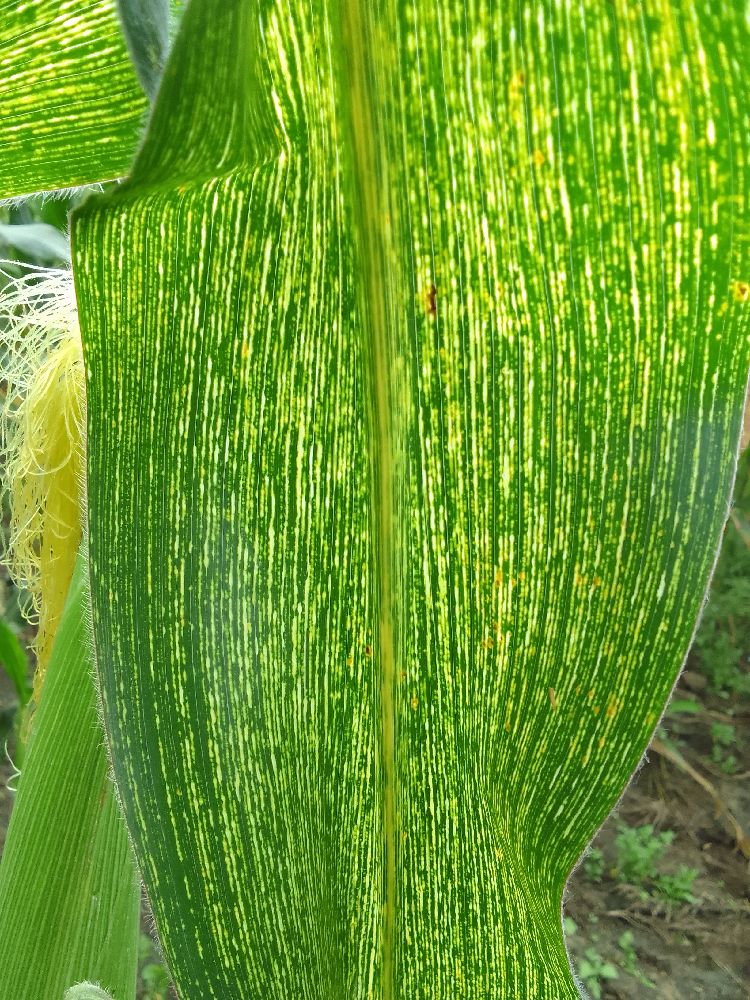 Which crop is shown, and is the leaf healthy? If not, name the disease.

maize, maize streak virus
